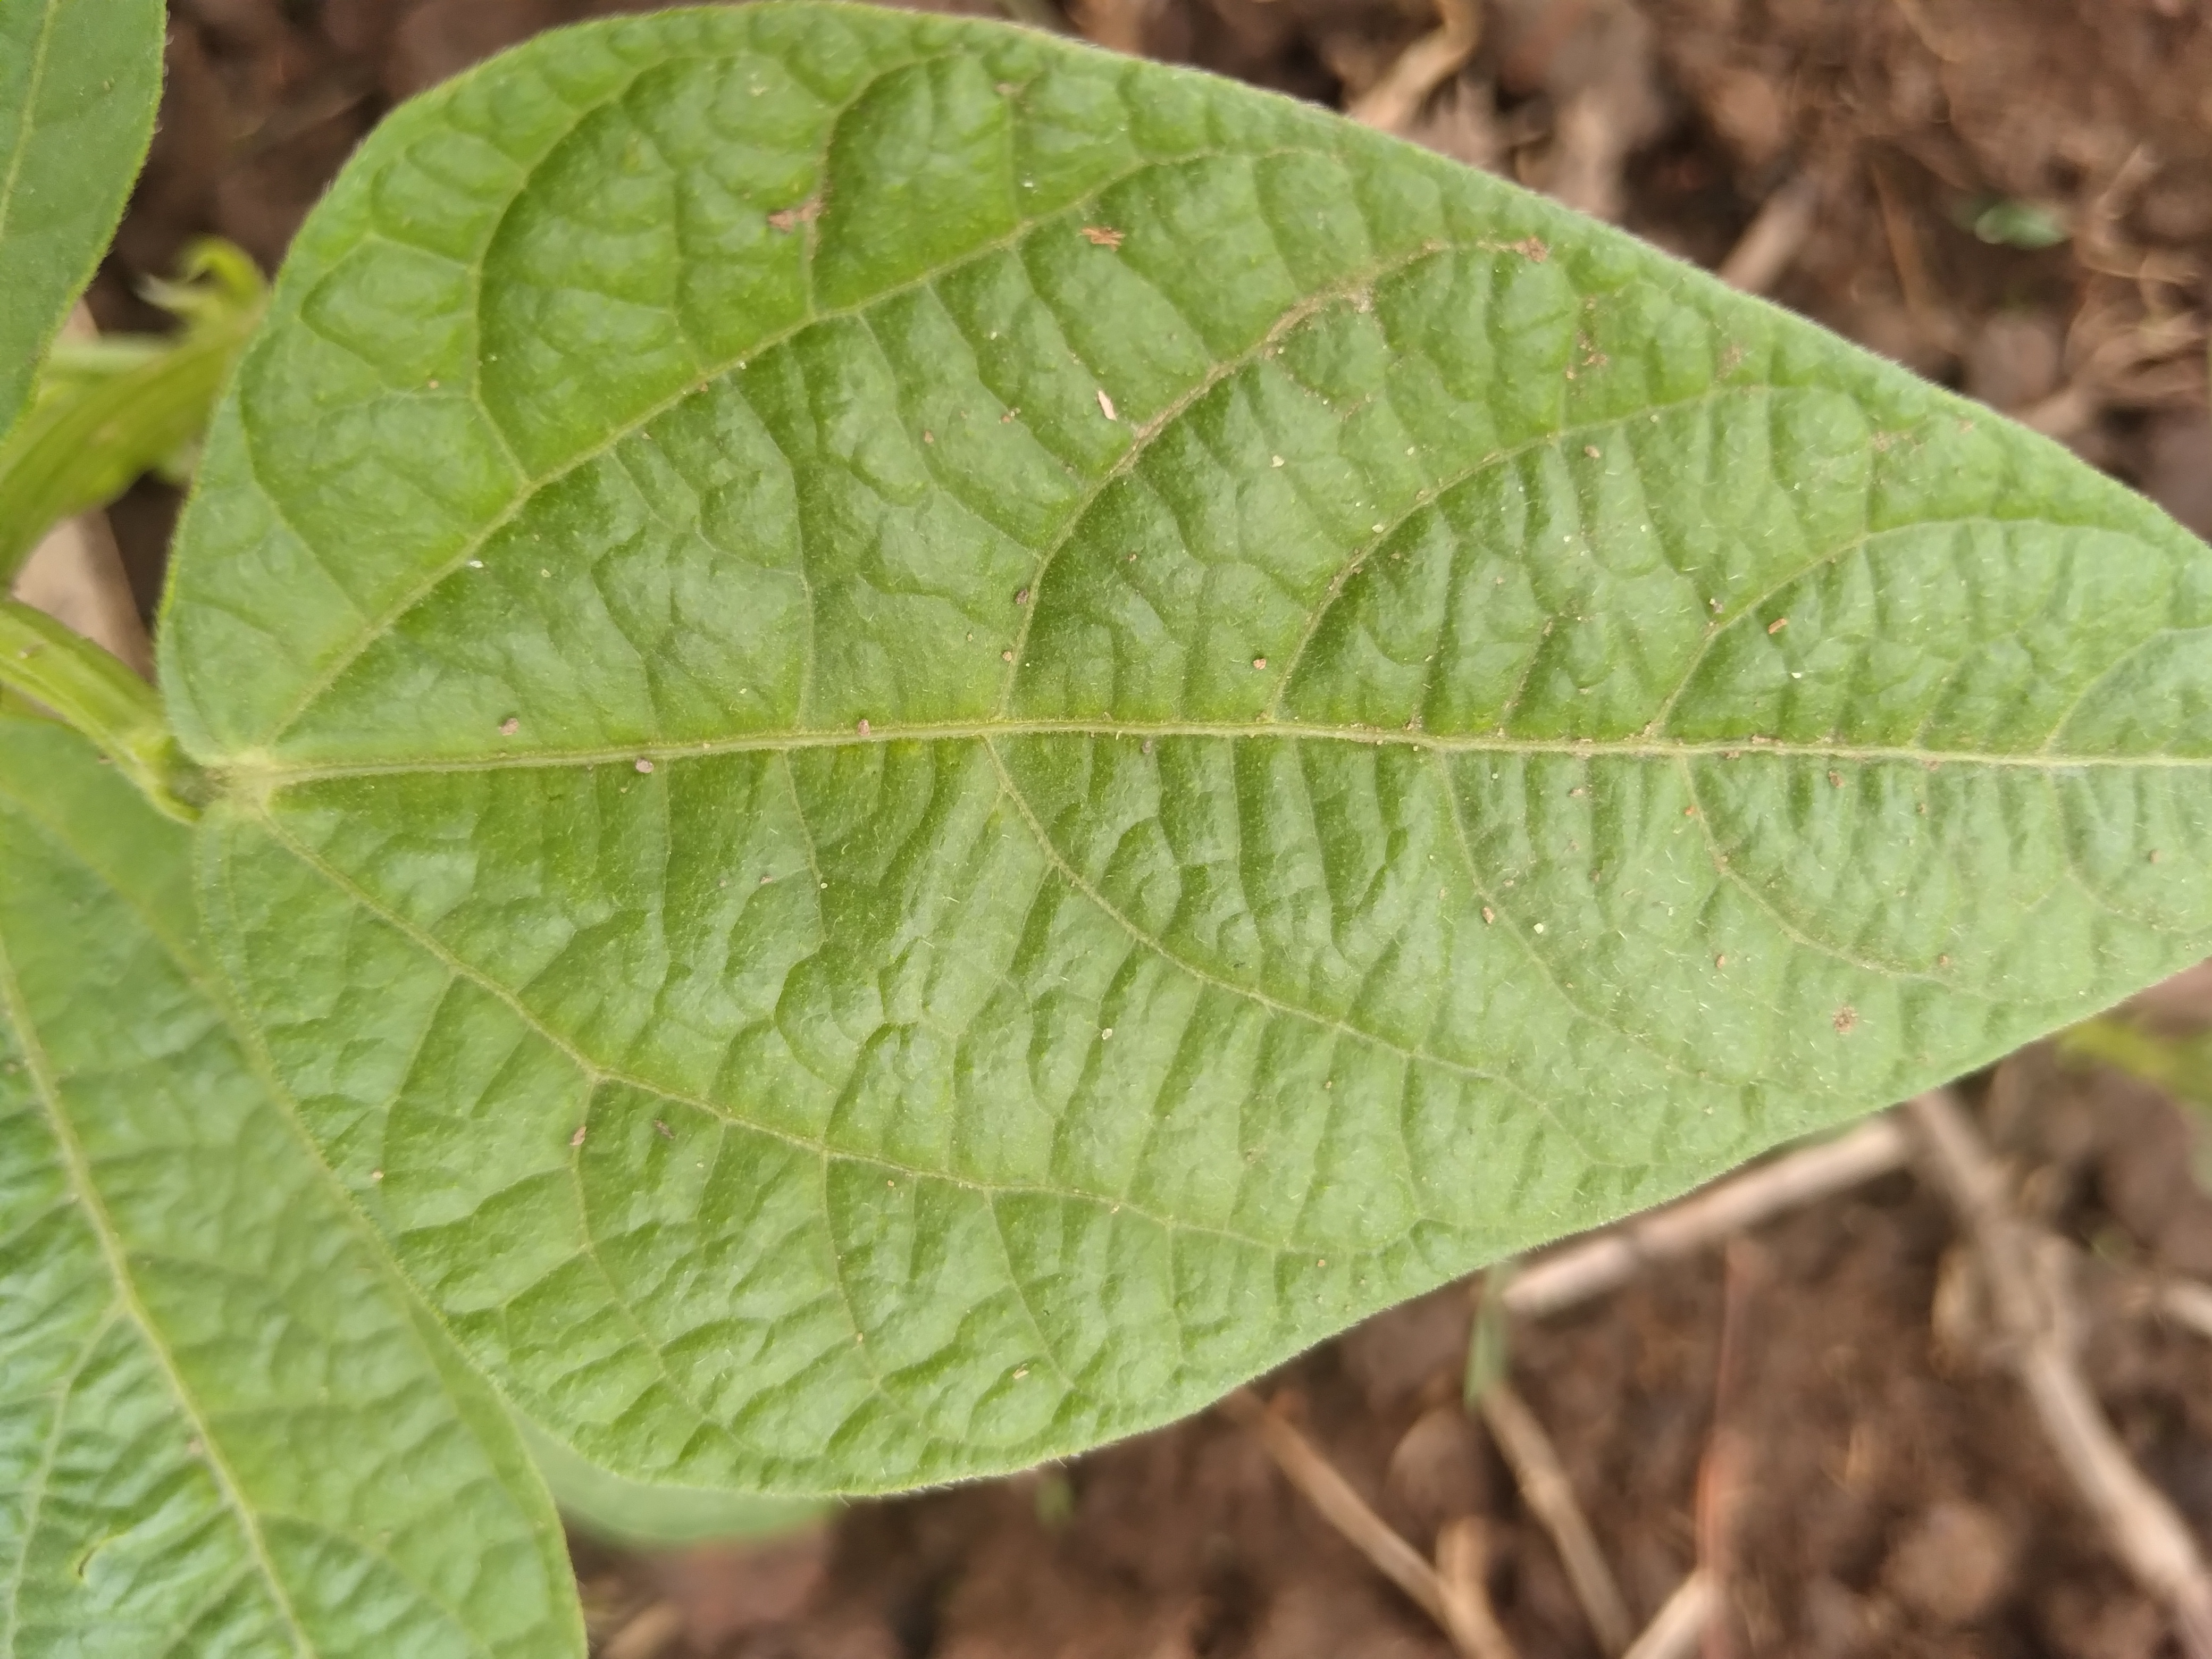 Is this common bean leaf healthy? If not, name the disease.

healthy
